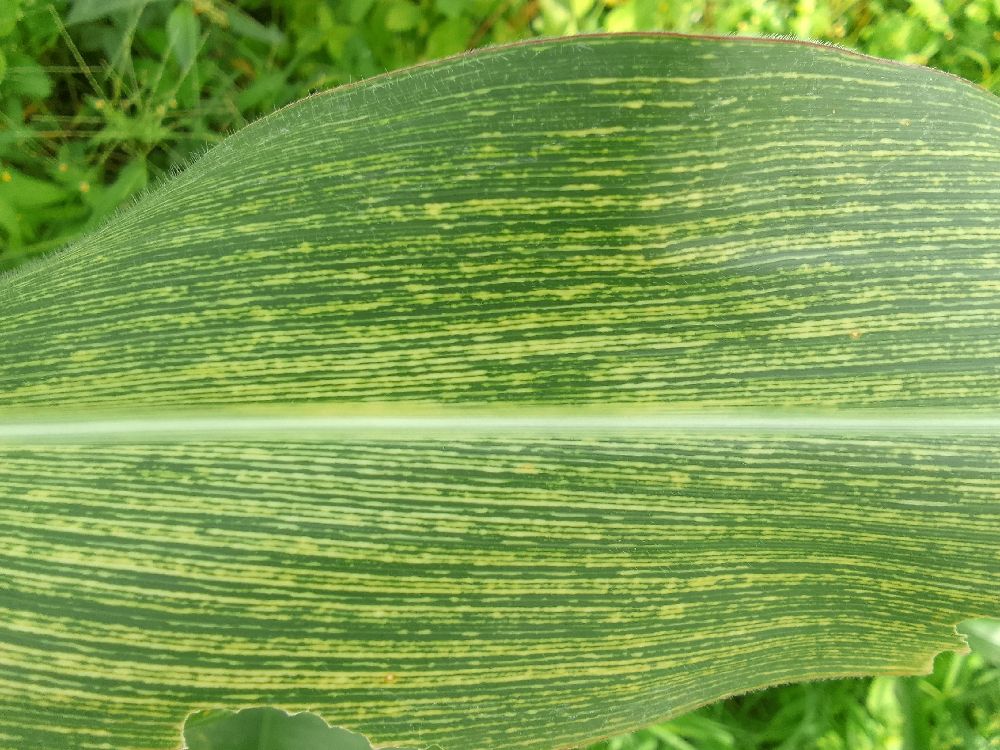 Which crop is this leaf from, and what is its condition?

maize, maize streak virus
